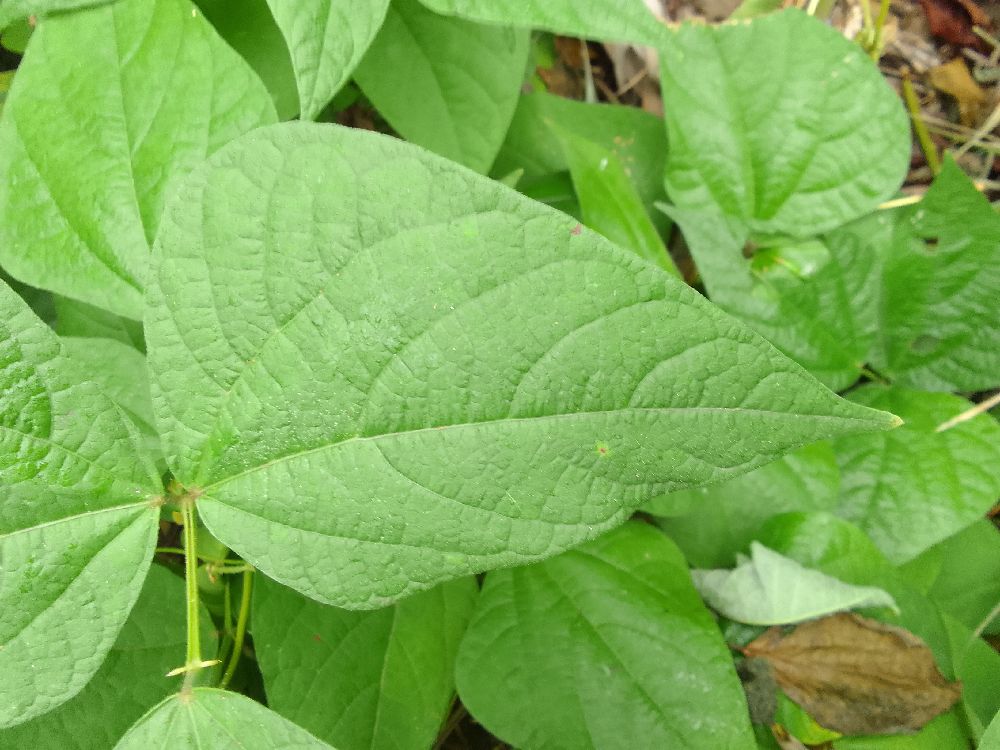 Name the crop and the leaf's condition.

common bean, healthy
